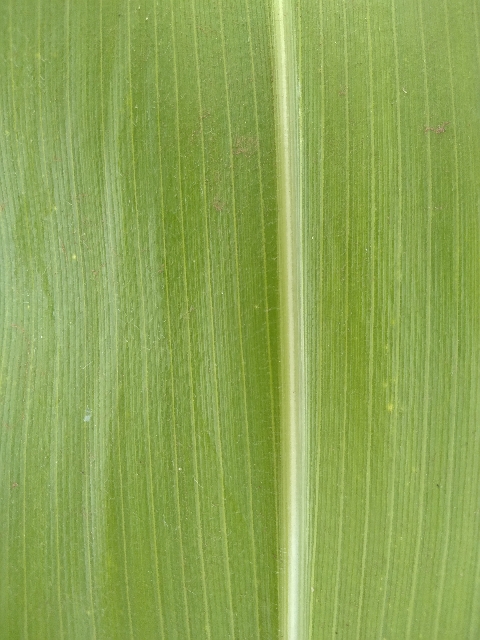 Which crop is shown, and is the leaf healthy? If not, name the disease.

maize, healthy
